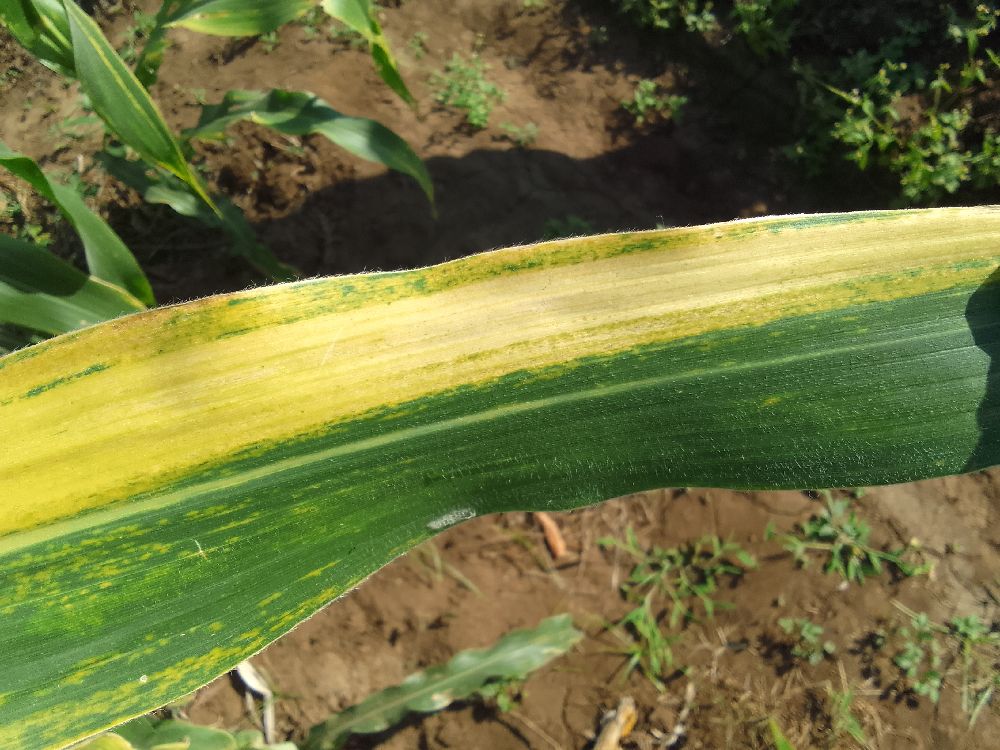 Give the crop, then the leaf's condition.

maize, maize lethal necrosis
